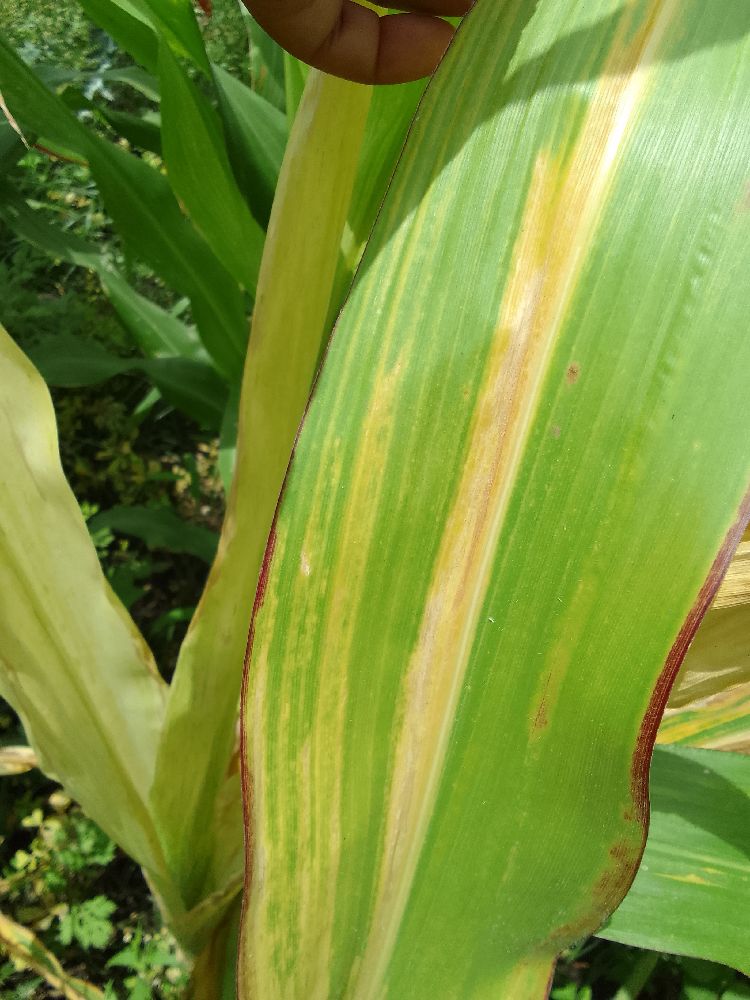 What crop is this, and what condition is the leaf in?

maize, maize lethal necrosis
